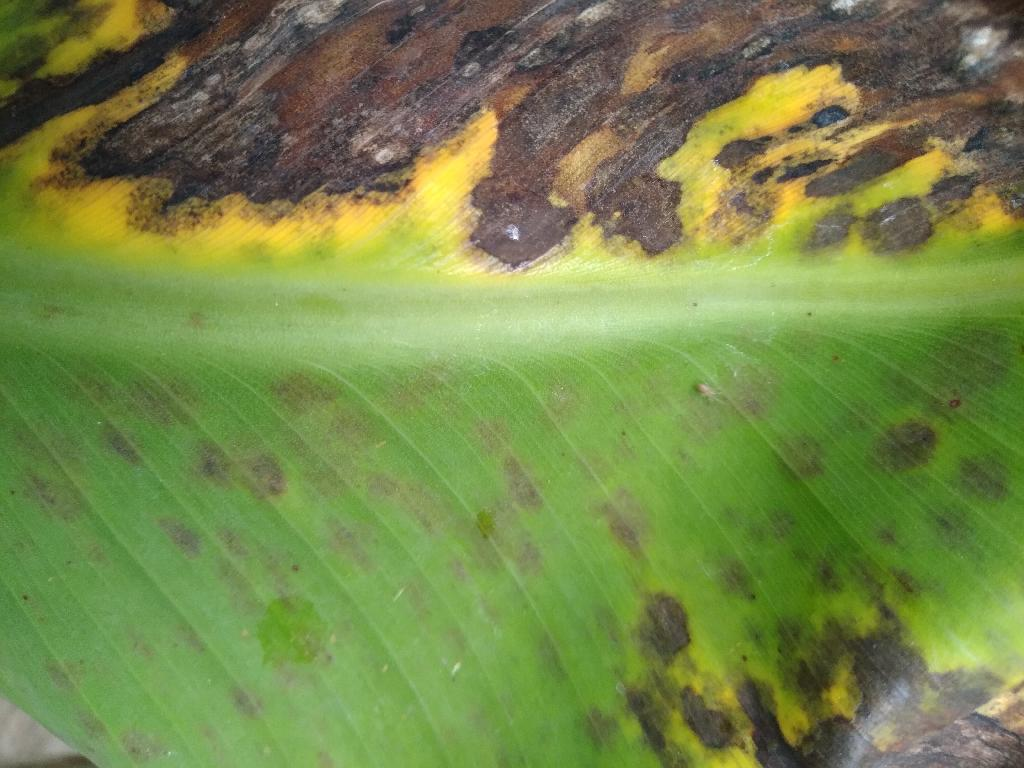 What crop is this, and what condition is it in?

banana, black sigatoka
